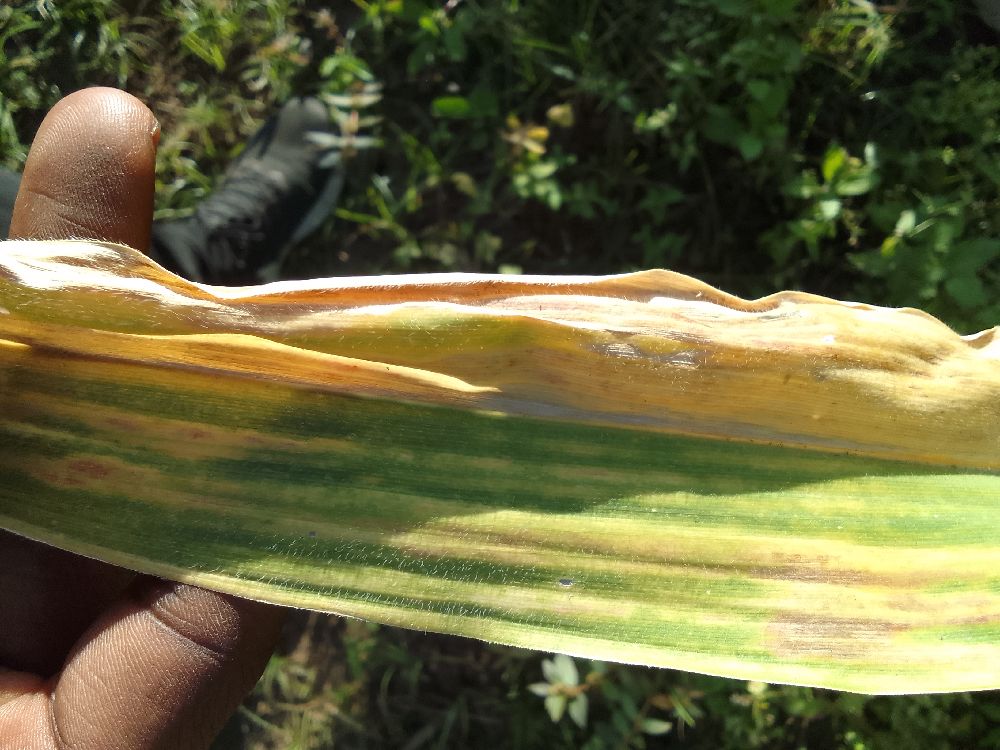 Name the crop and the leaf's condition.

maize, maize lethal necrosis
